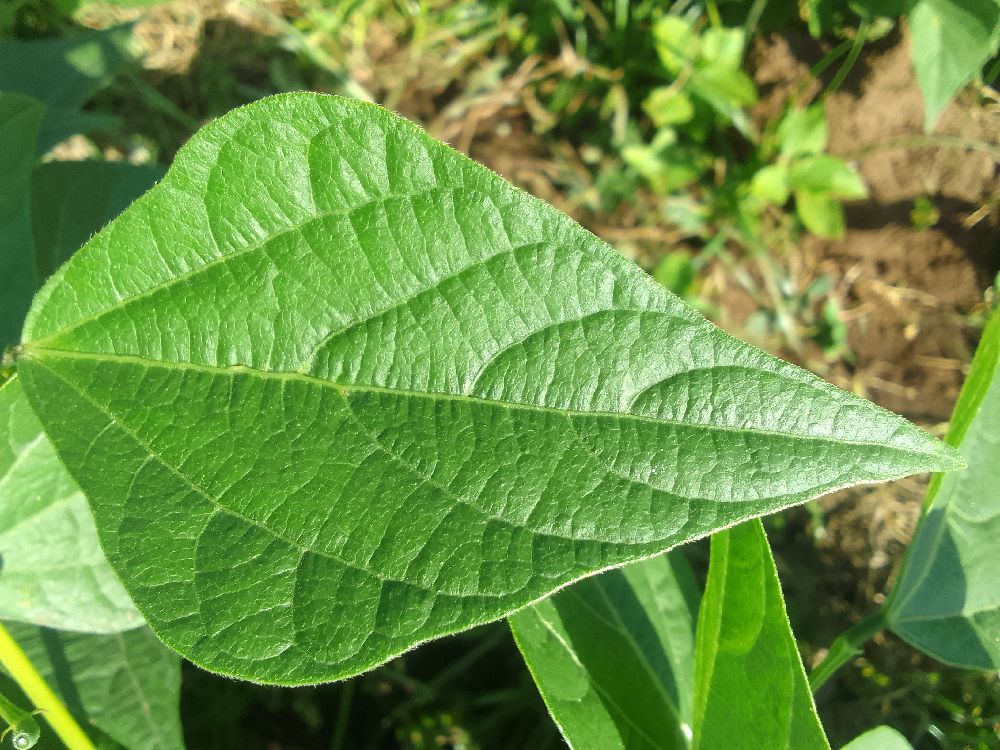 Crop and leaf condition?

maize, healthy
